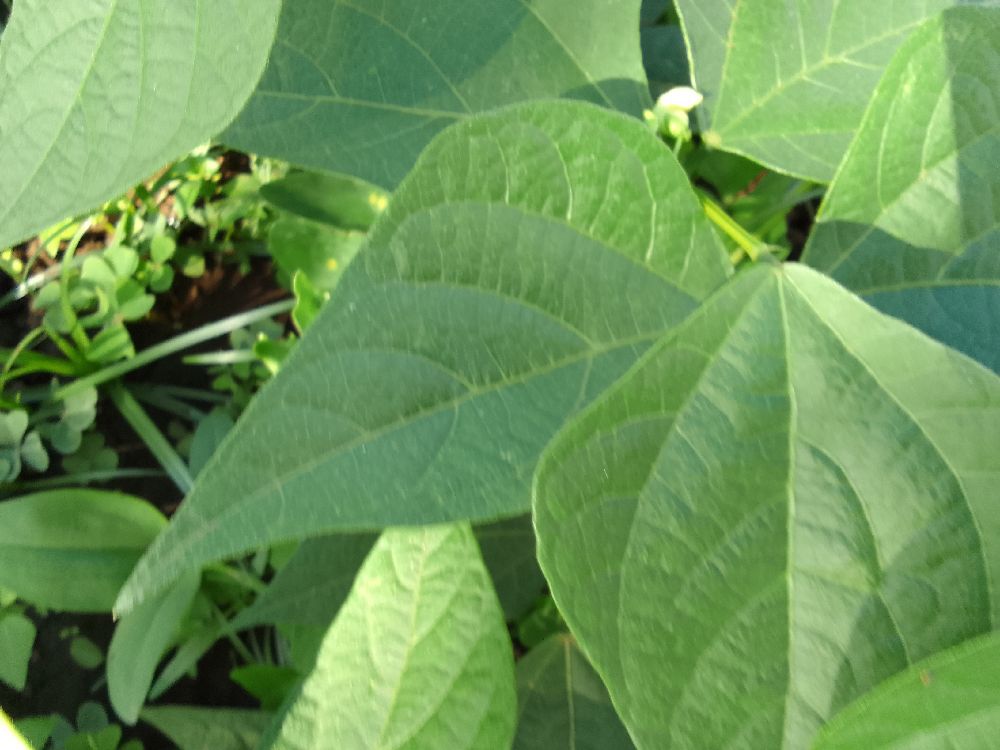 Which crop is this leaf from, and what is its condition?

common bean, healthy
